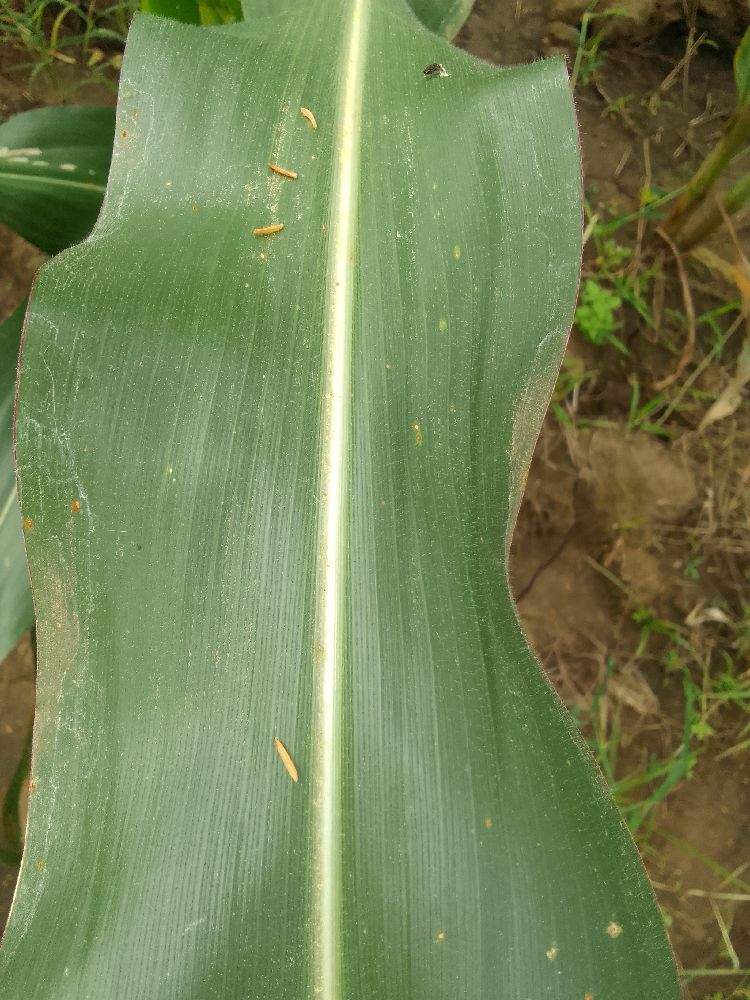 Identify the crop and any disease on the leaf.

maize, healthy
